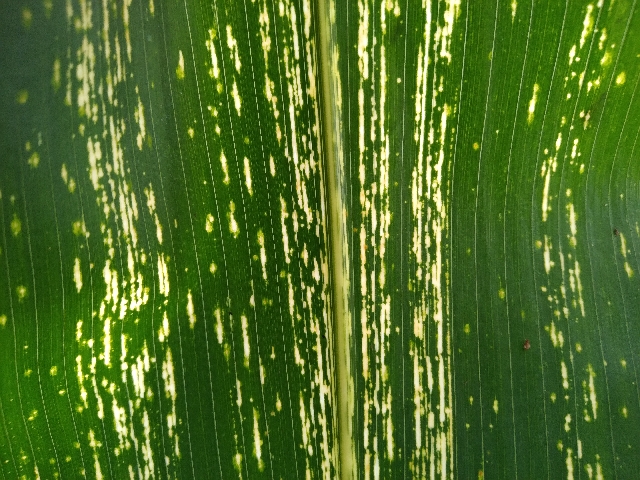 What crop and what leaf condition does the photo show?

maize, maize streak virus
